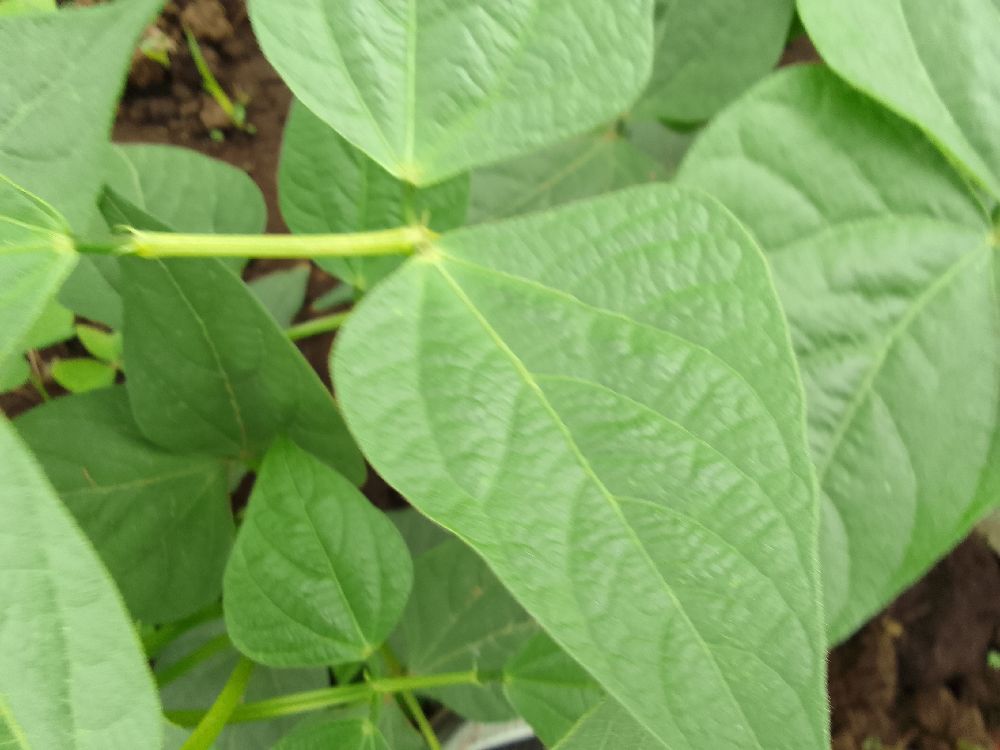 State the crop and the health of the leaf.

common bean, healthy
